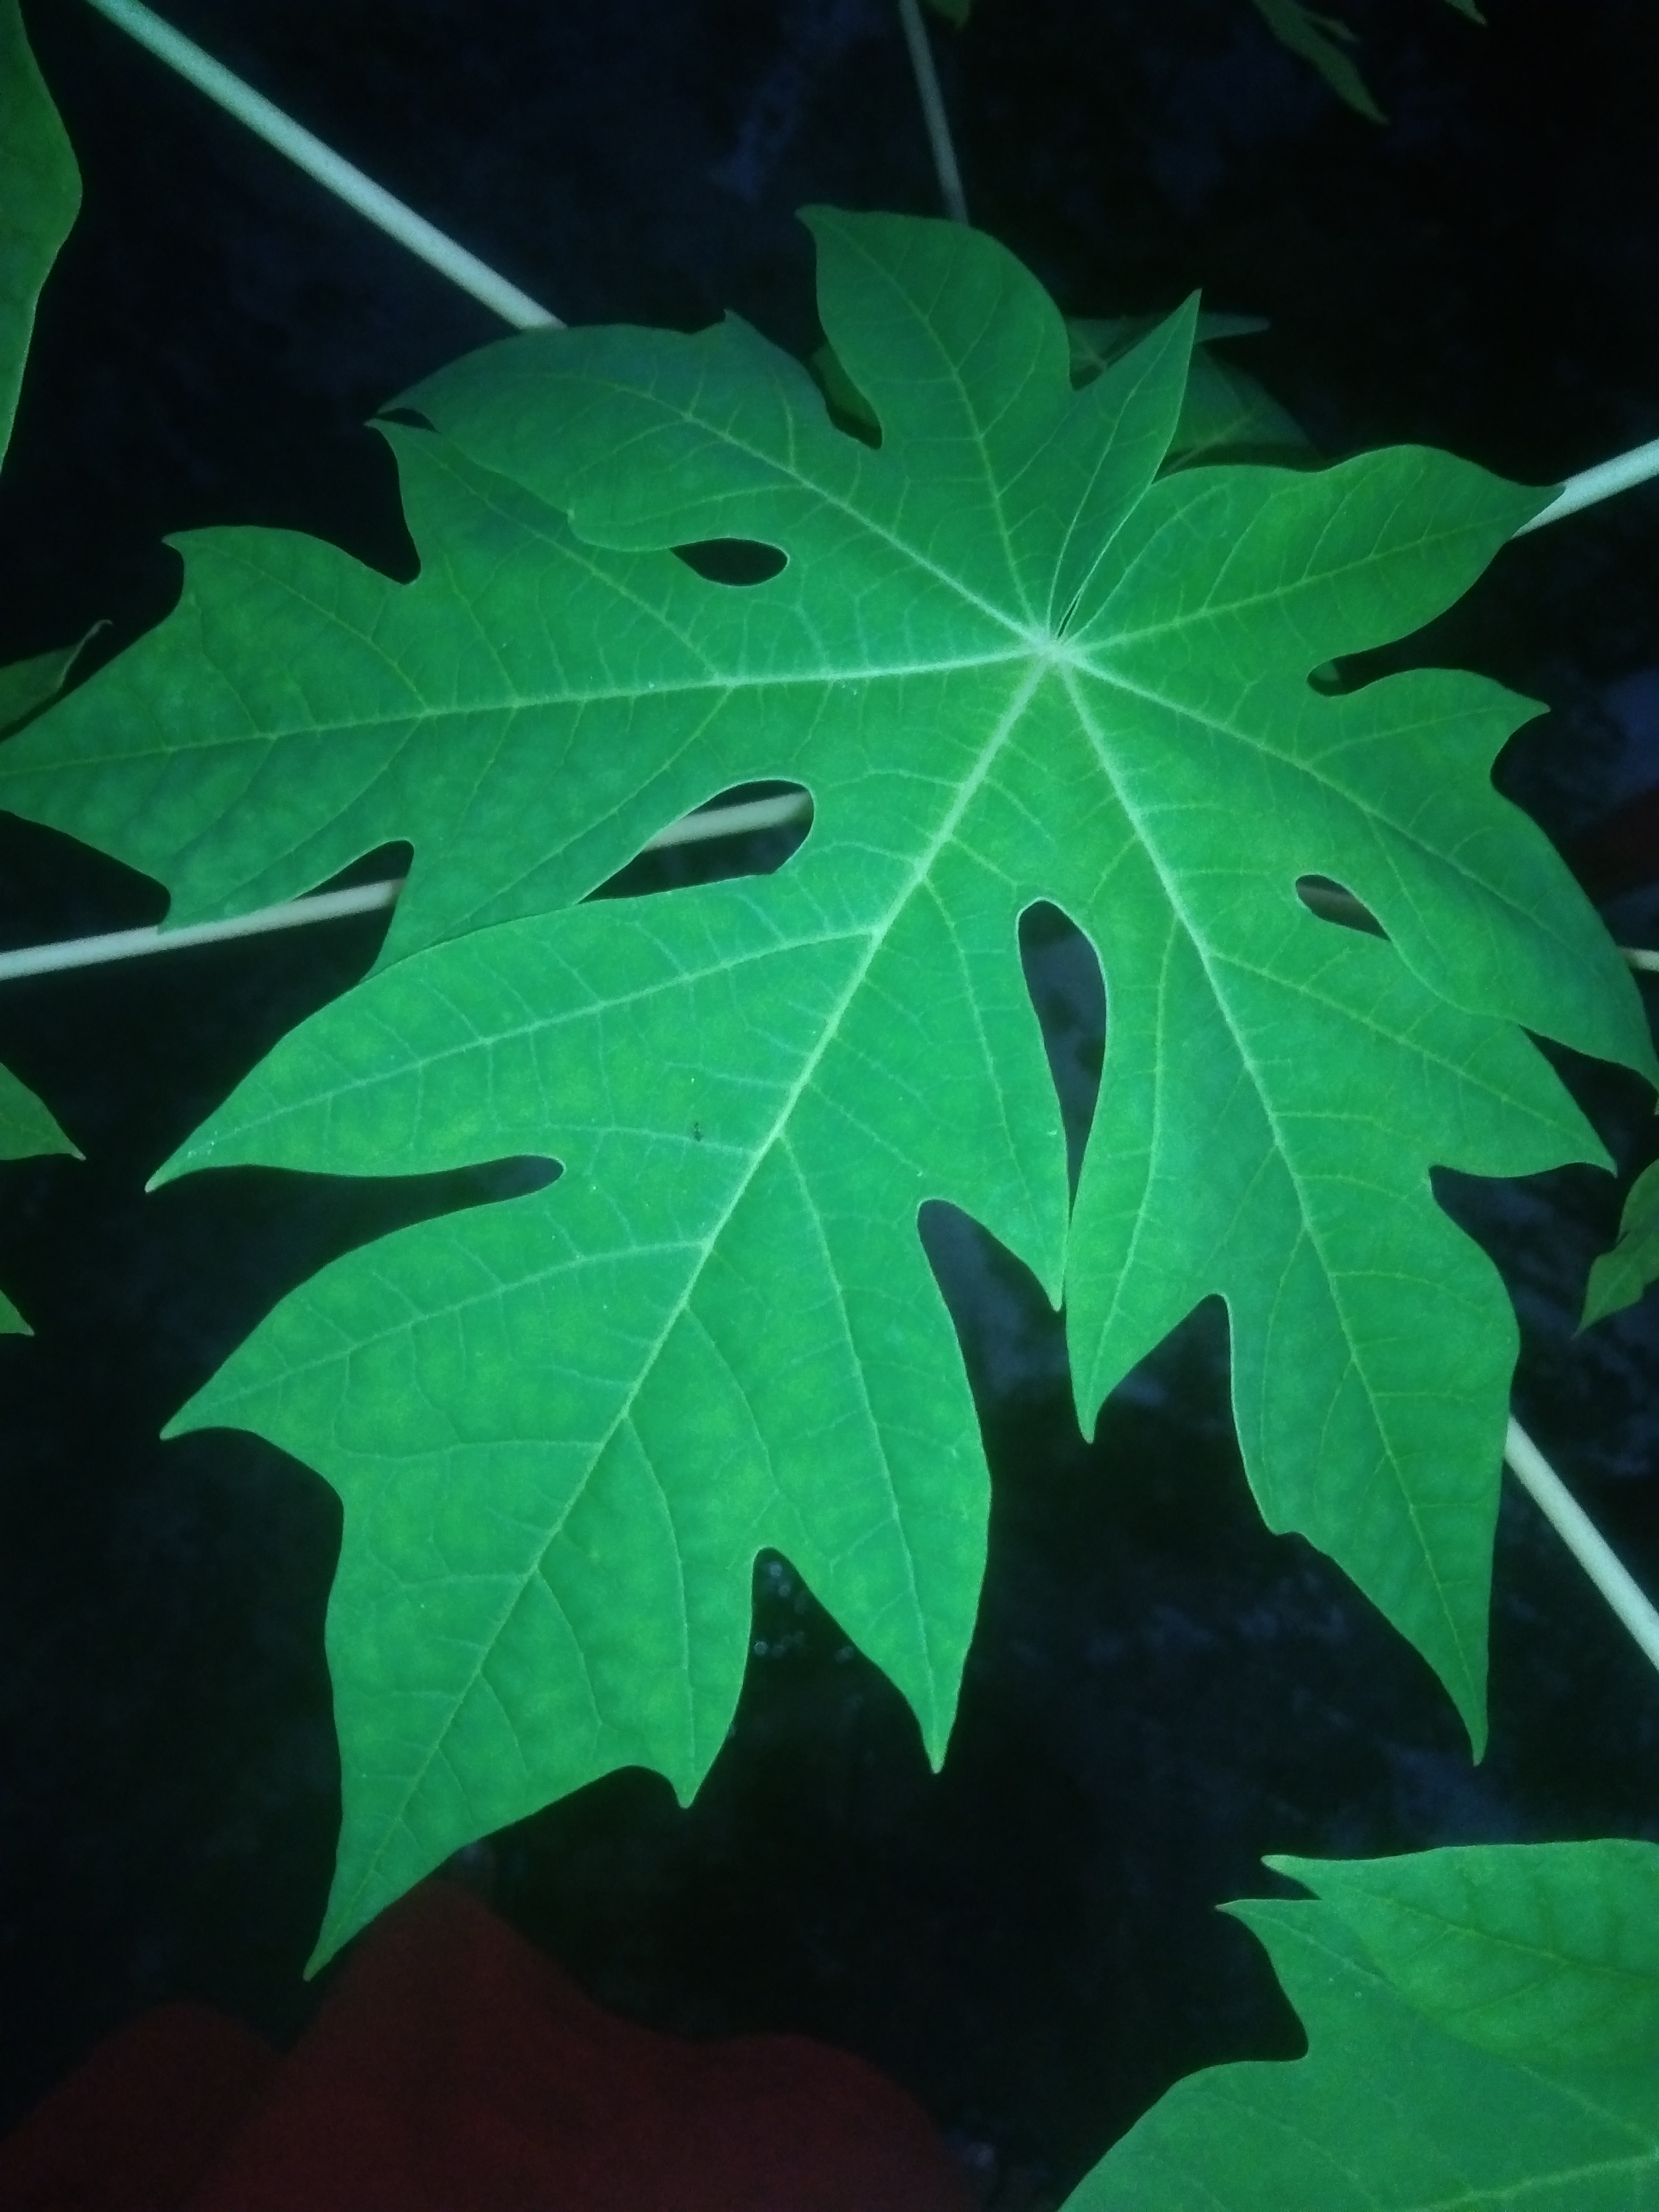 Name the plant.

papaya
